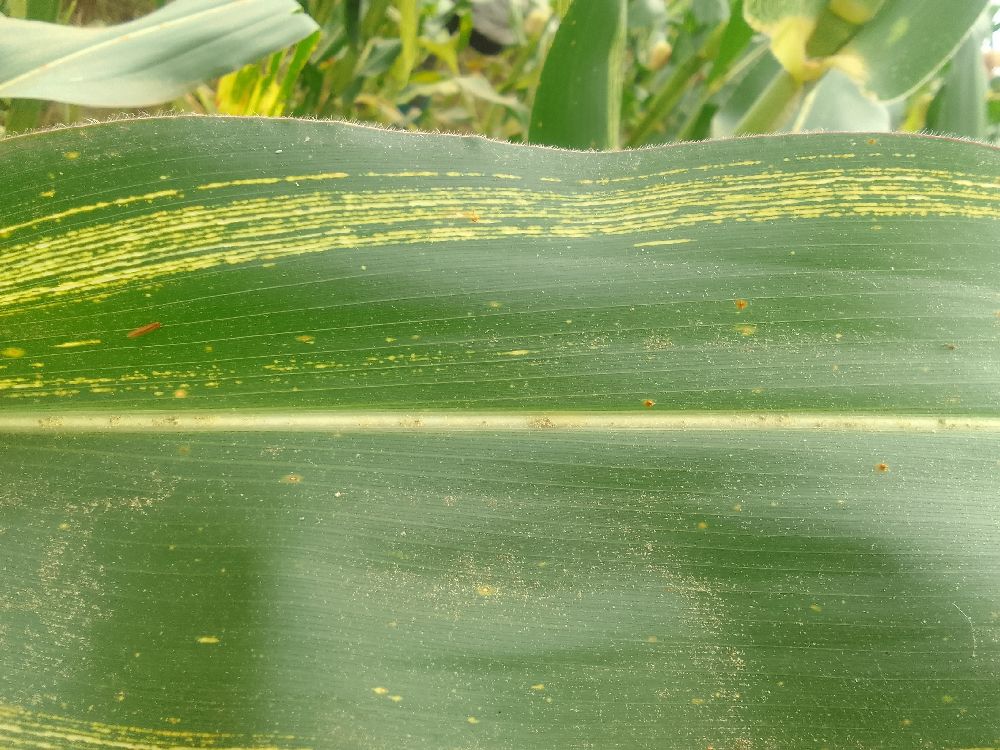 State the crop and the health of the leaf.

maize, maize streak virus
